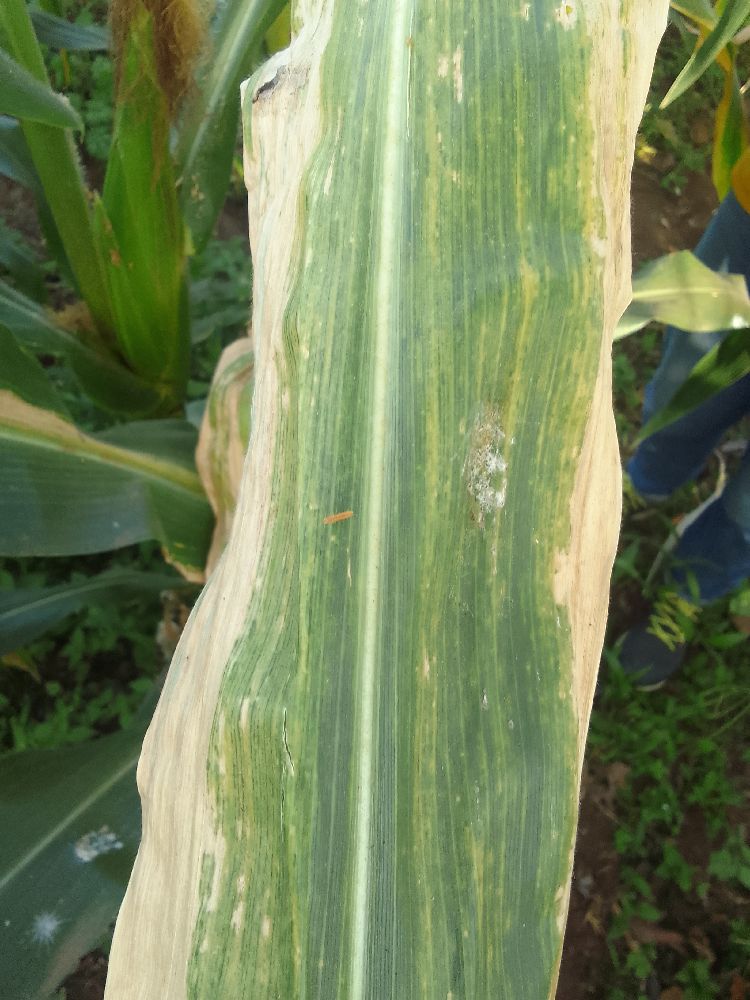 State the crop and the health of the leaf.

maize, maize lethal necrosis
